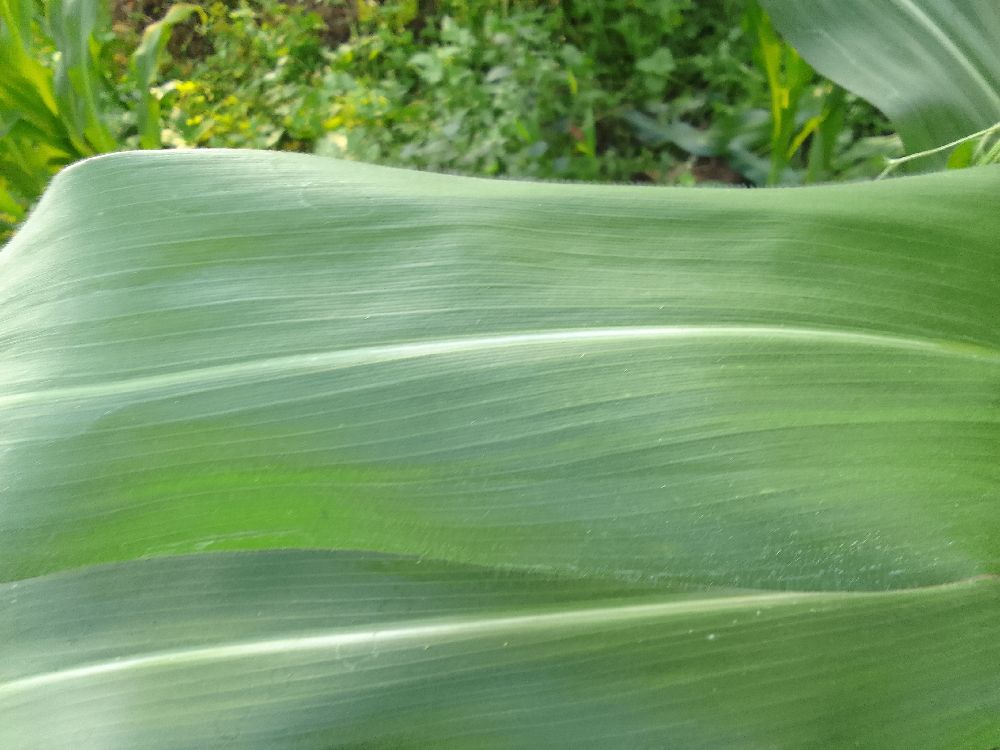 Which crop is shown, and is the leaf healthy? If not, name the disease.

maize, healthy
